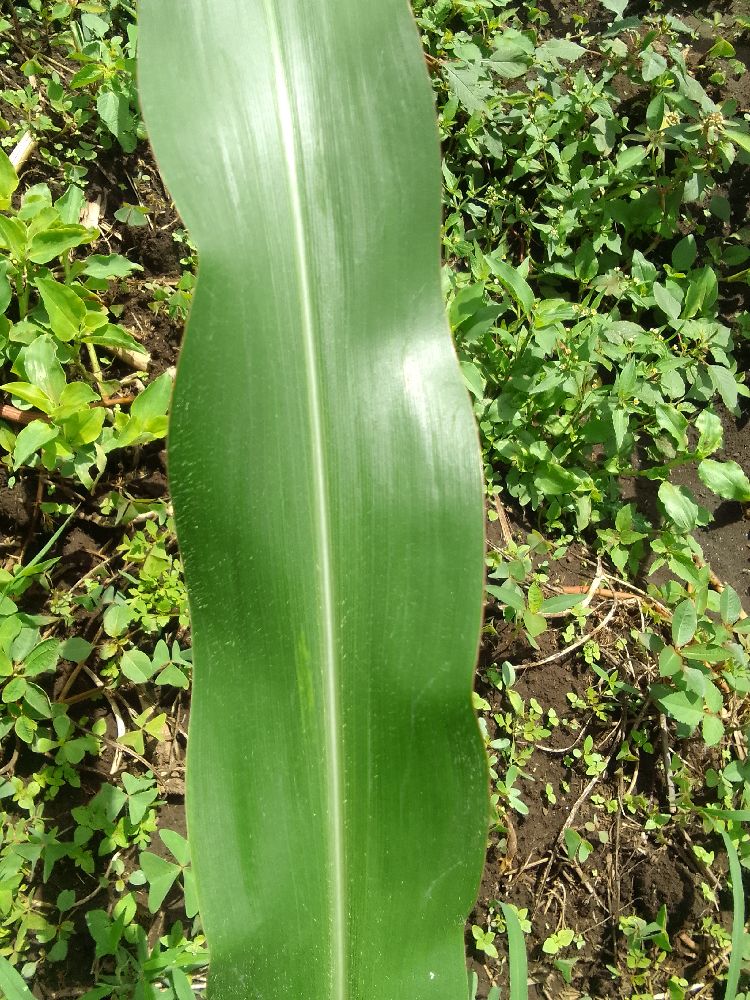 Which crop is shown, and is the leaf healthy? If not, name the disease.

maize, healthy
